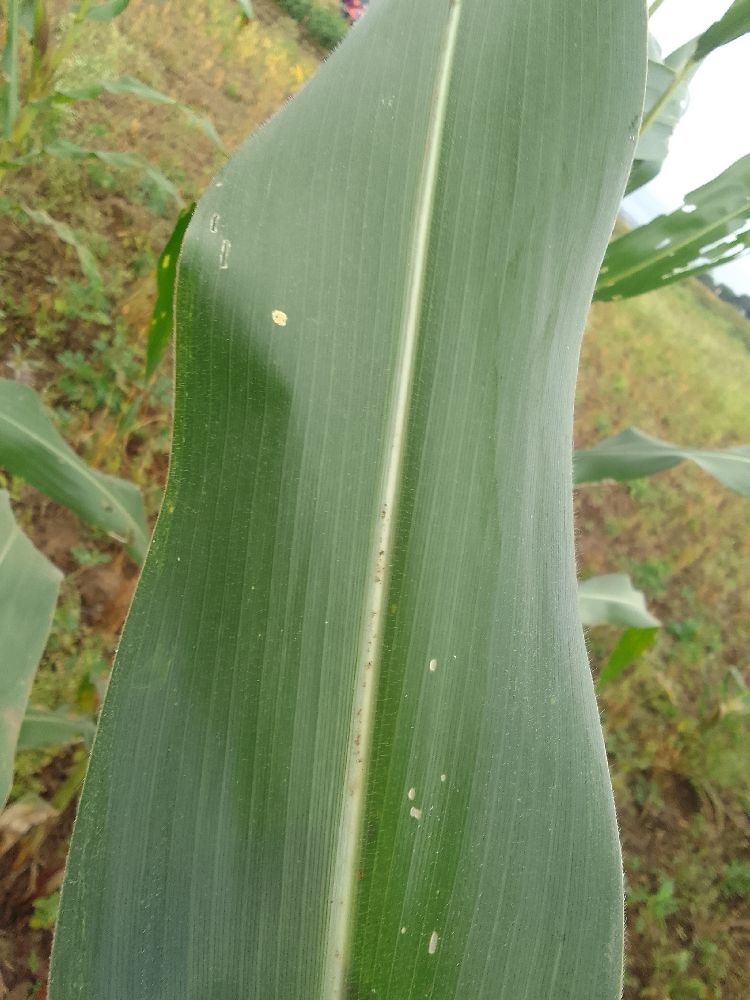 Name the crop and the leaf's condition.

maize, healthy
